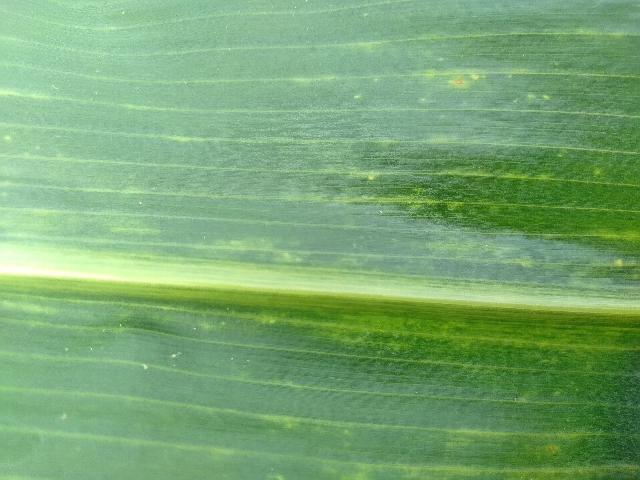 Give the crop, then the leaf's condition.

maize, maize lethal necrosis
